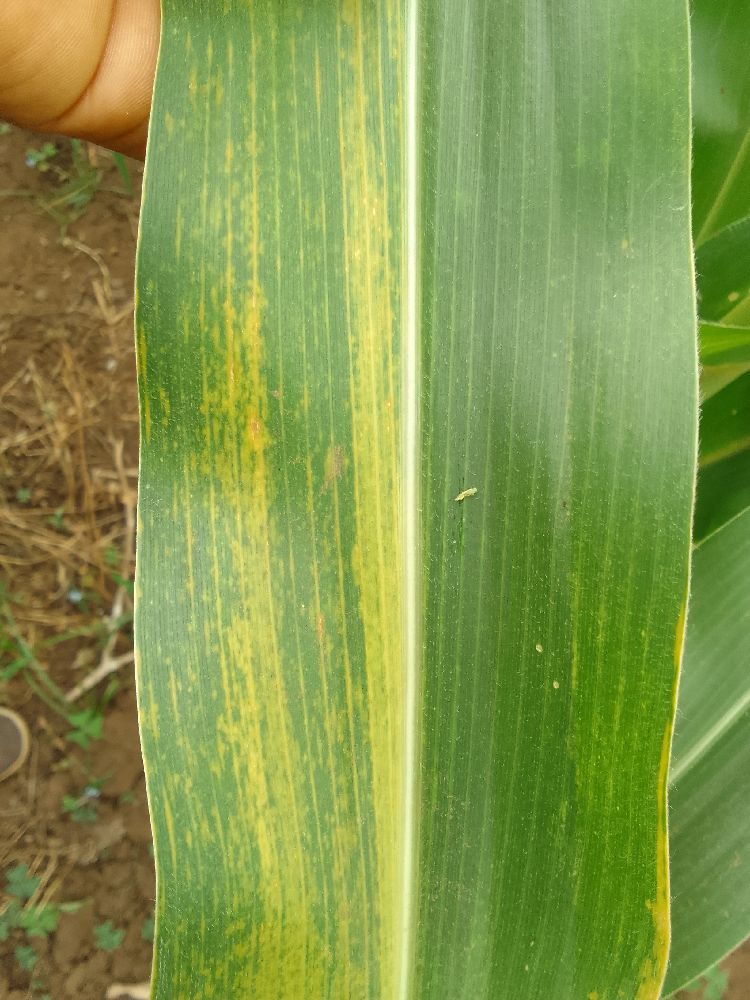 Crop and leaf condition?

maize, maize lethal necrosis
